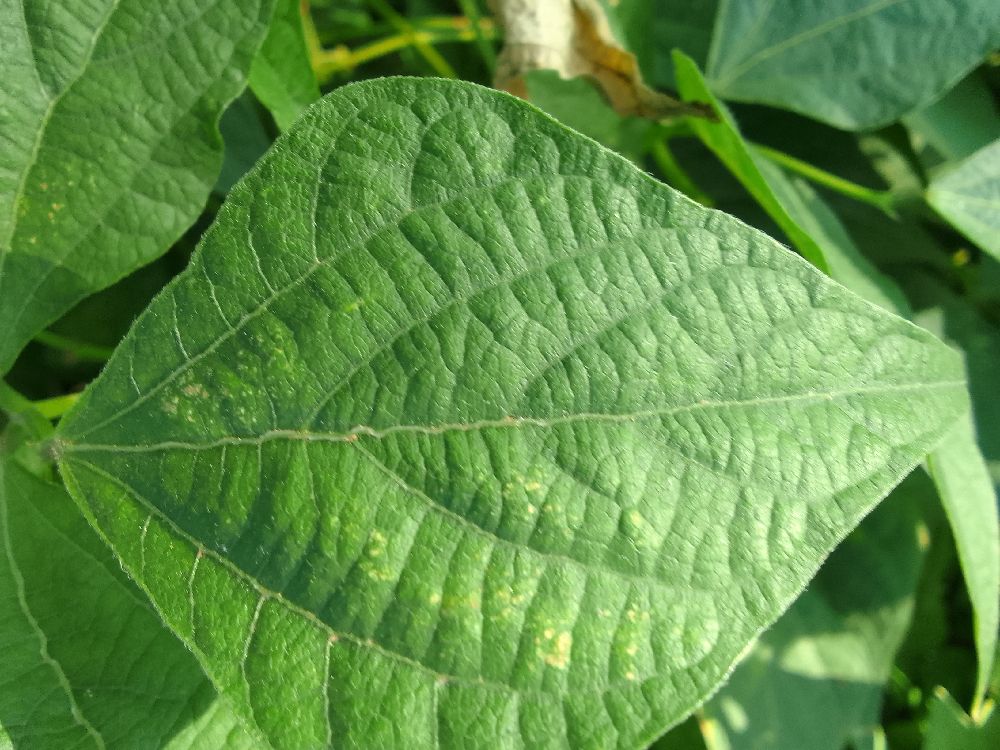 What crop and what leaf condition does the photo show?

common bean, healthy
